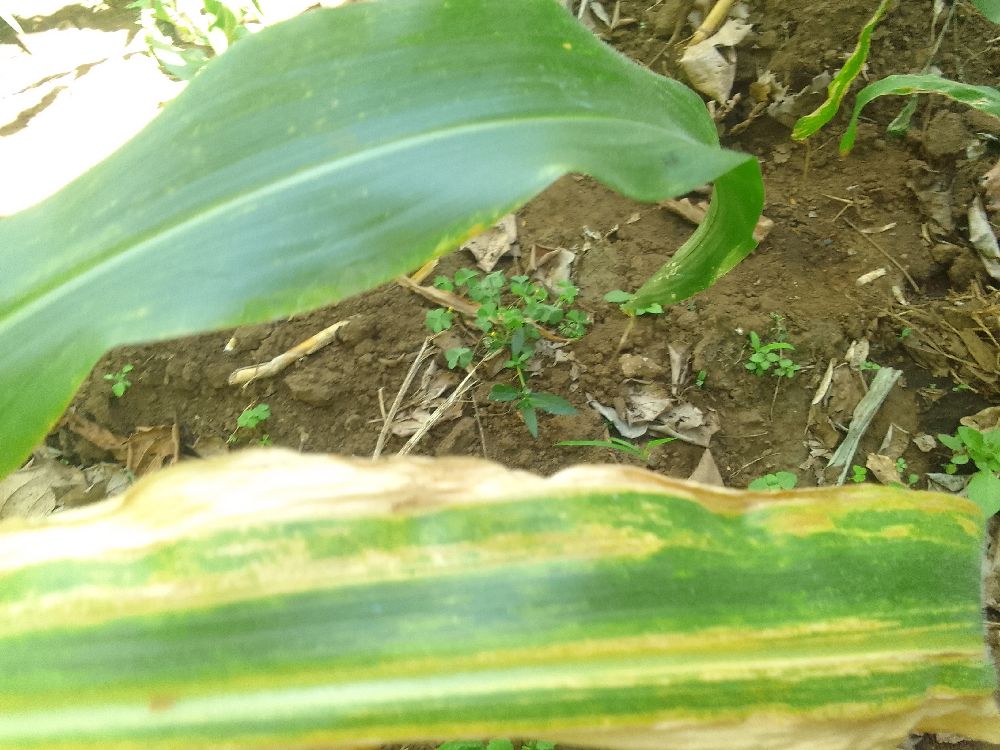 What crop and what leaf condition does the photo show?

maize, maize lethal necrosis
